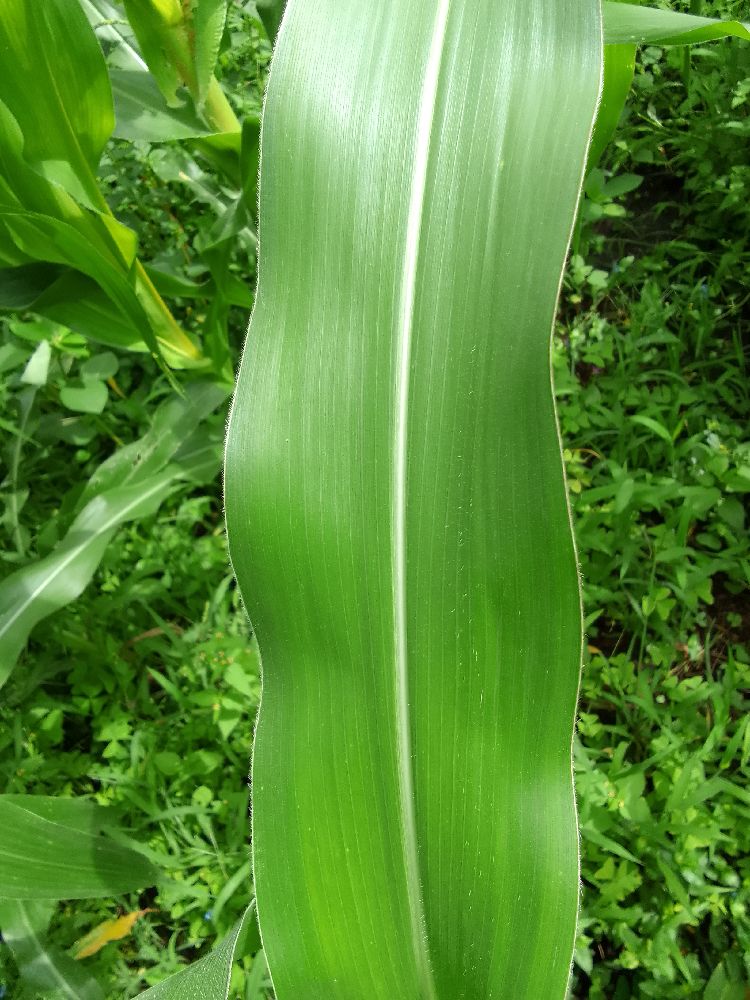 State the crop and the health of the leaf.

maize, healthy
